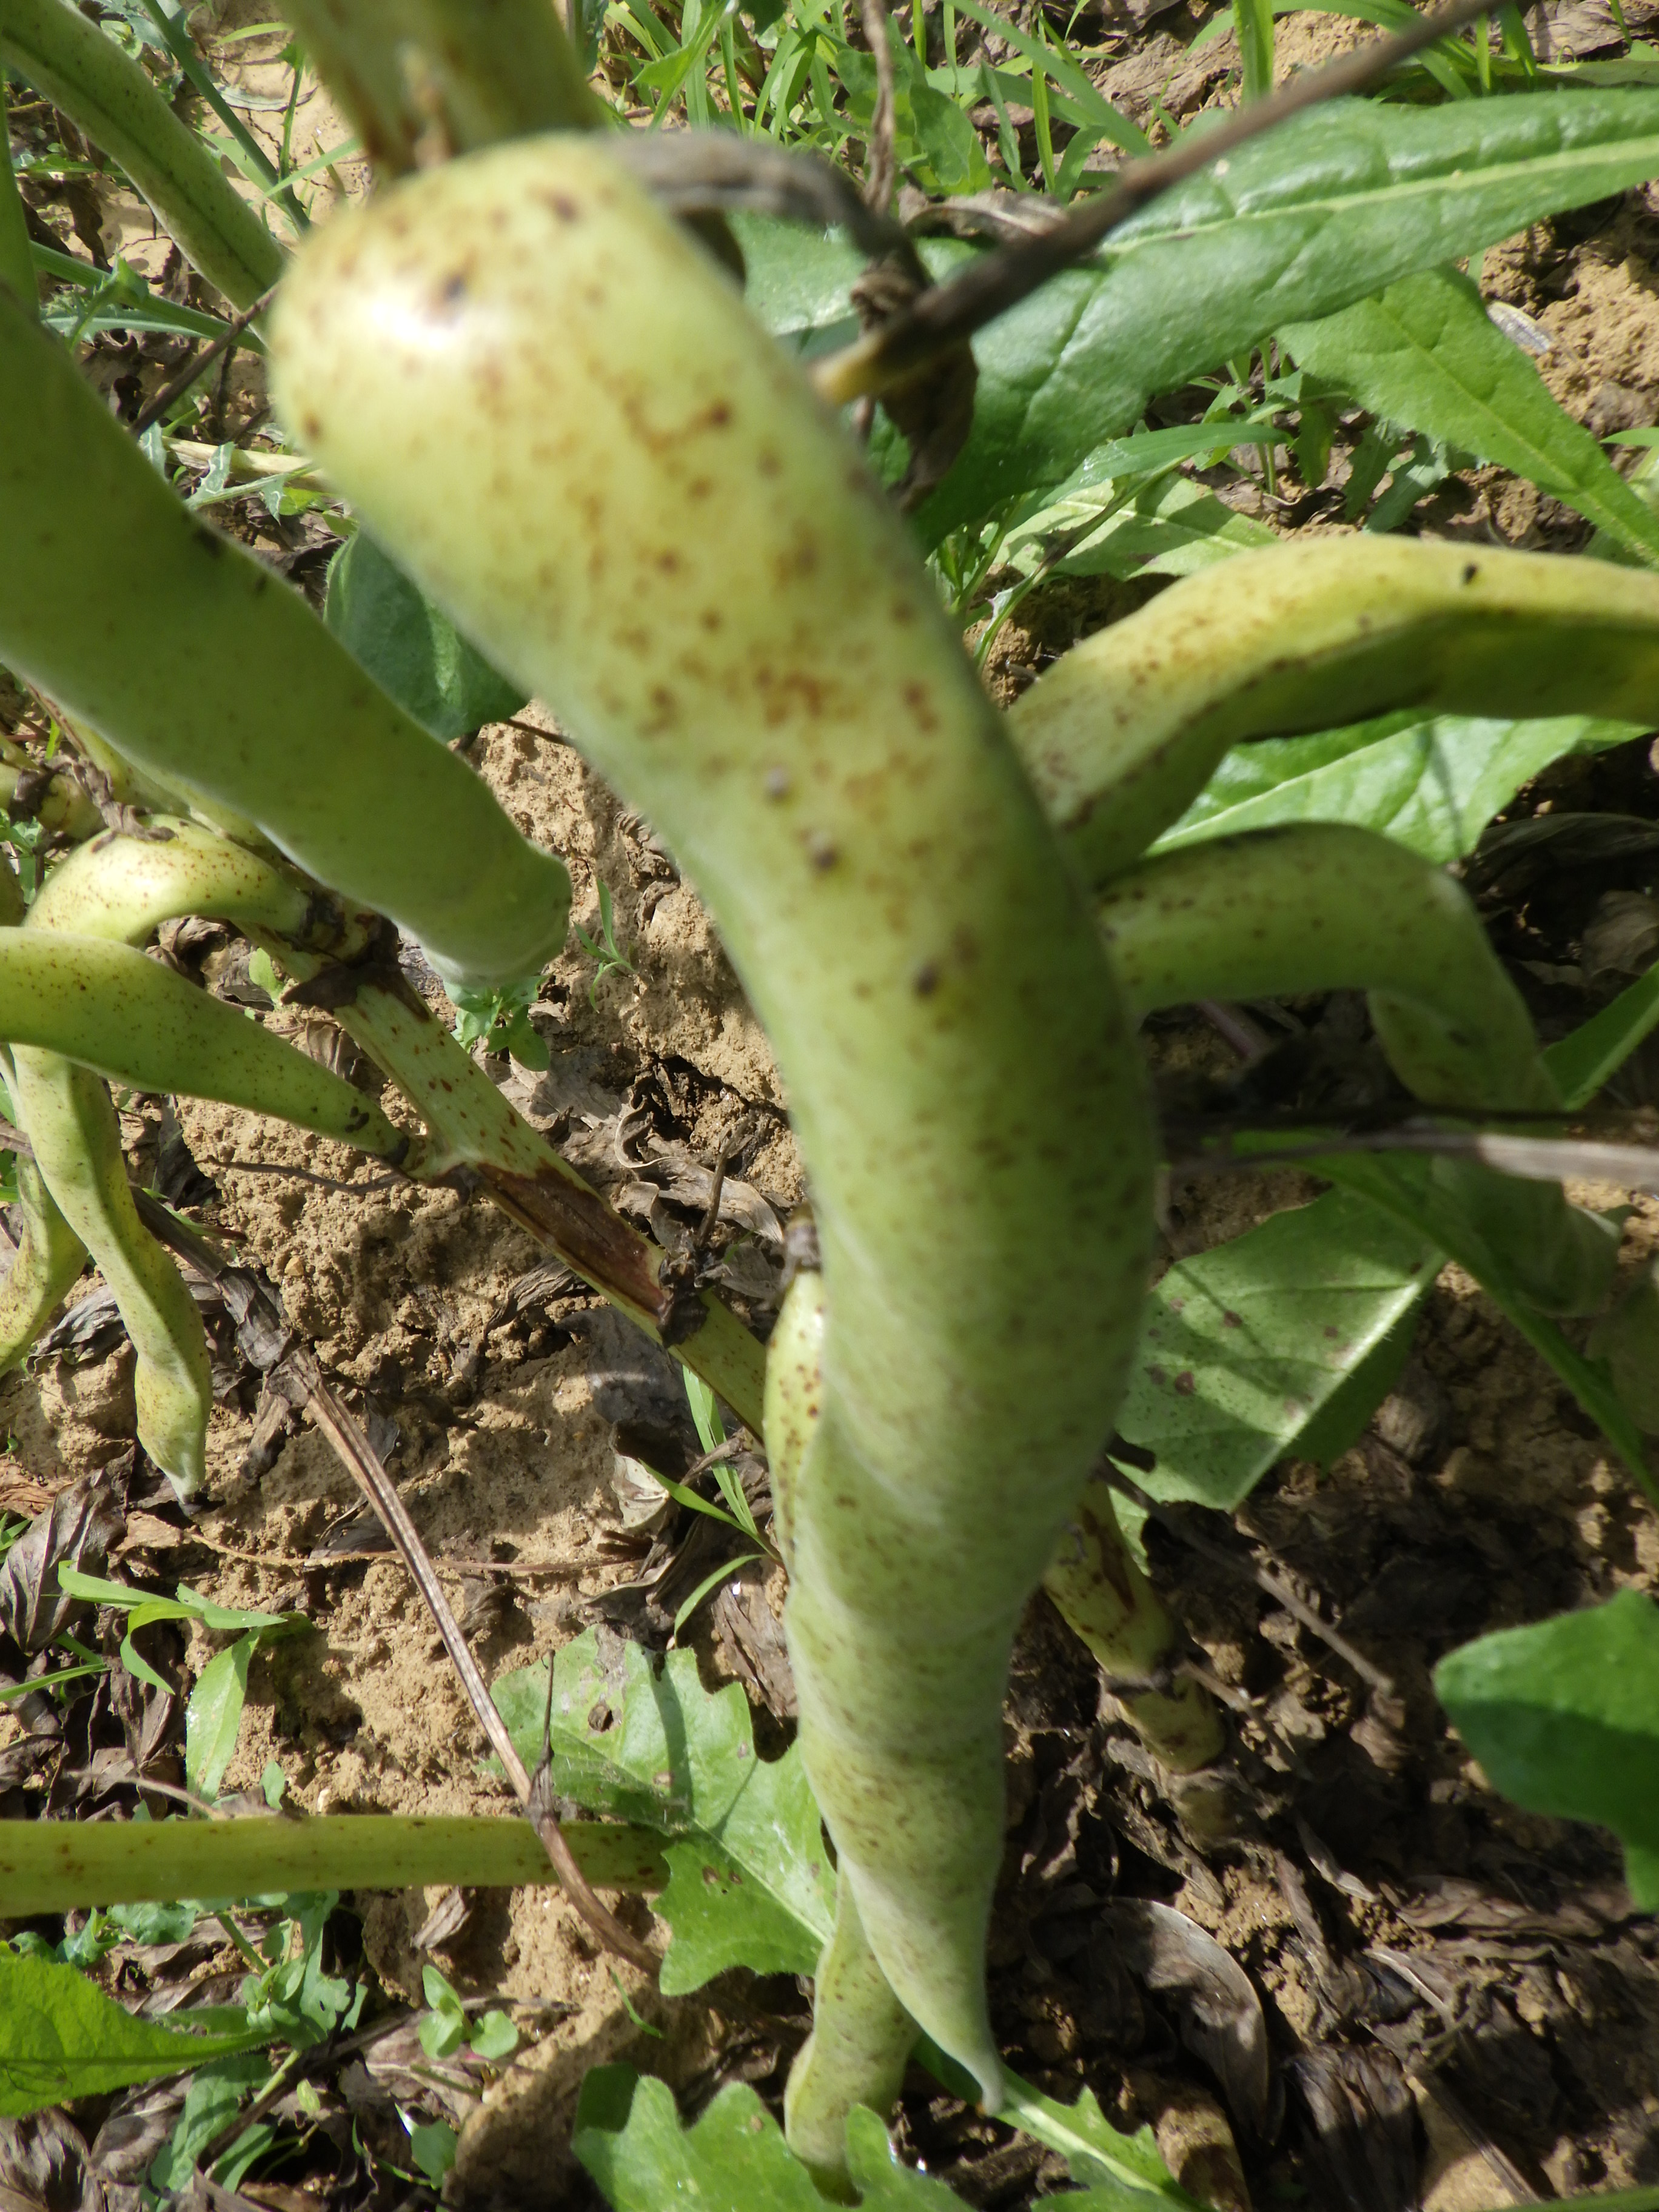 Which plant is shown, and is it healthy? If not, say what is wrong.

faba bean, chocolate spot
